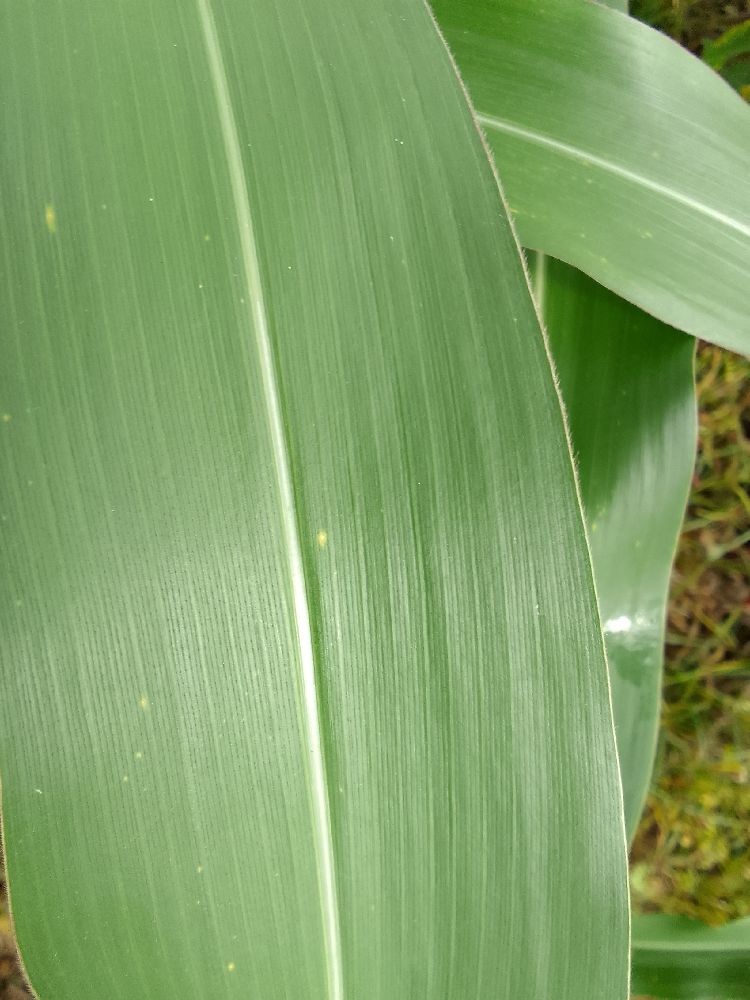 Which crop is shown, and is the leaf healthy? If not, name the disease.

maize, healthy
